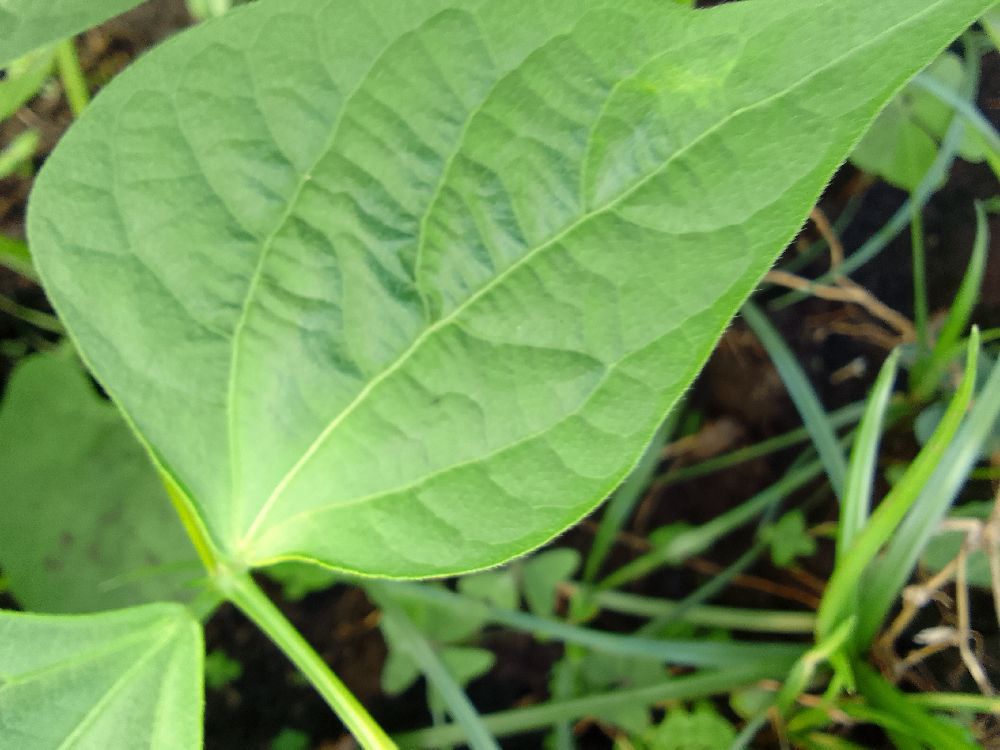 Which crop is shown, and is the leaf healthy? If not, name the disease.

common bean, healthy
